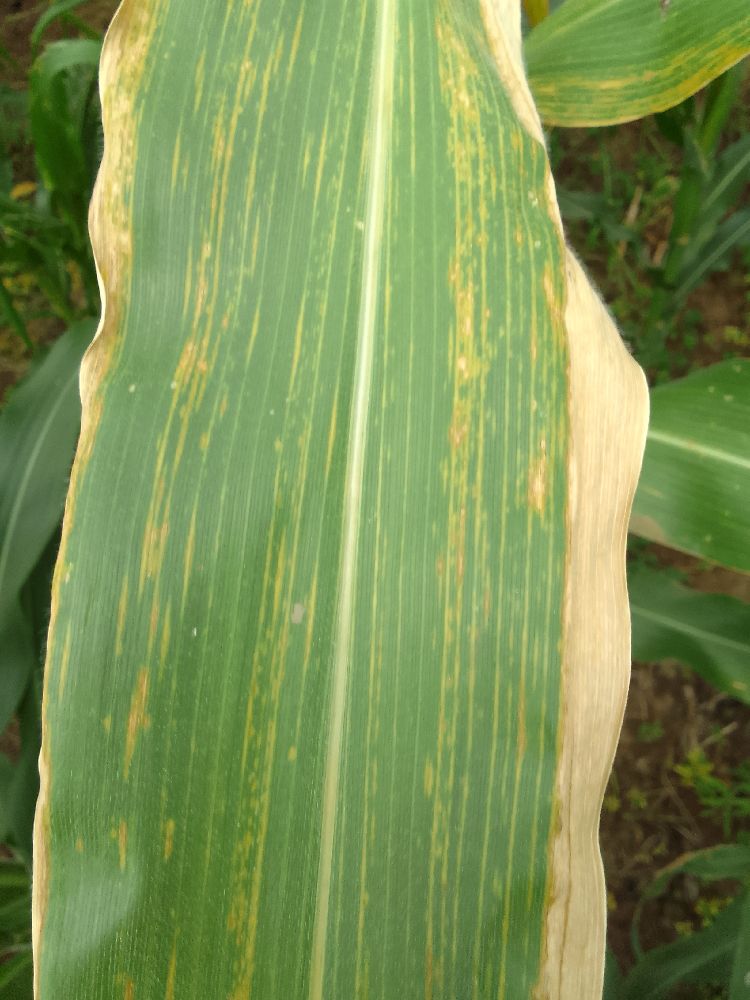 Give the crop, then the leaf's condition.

maize, maize lethal necrosis
